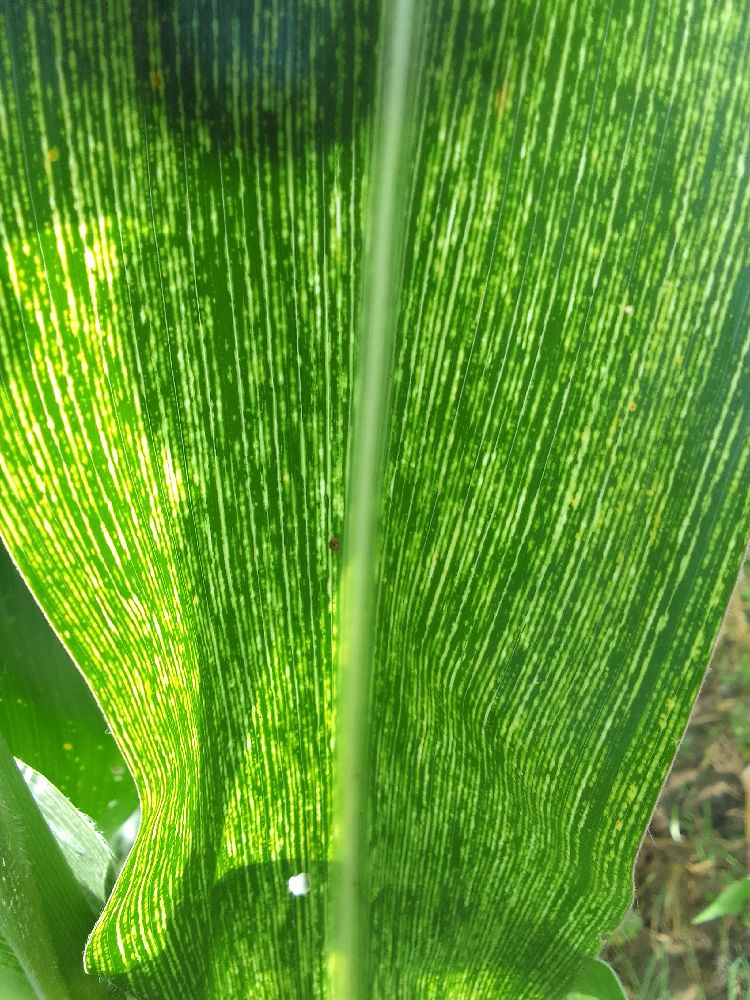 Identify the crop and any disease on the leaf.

maize, maize streak virus
